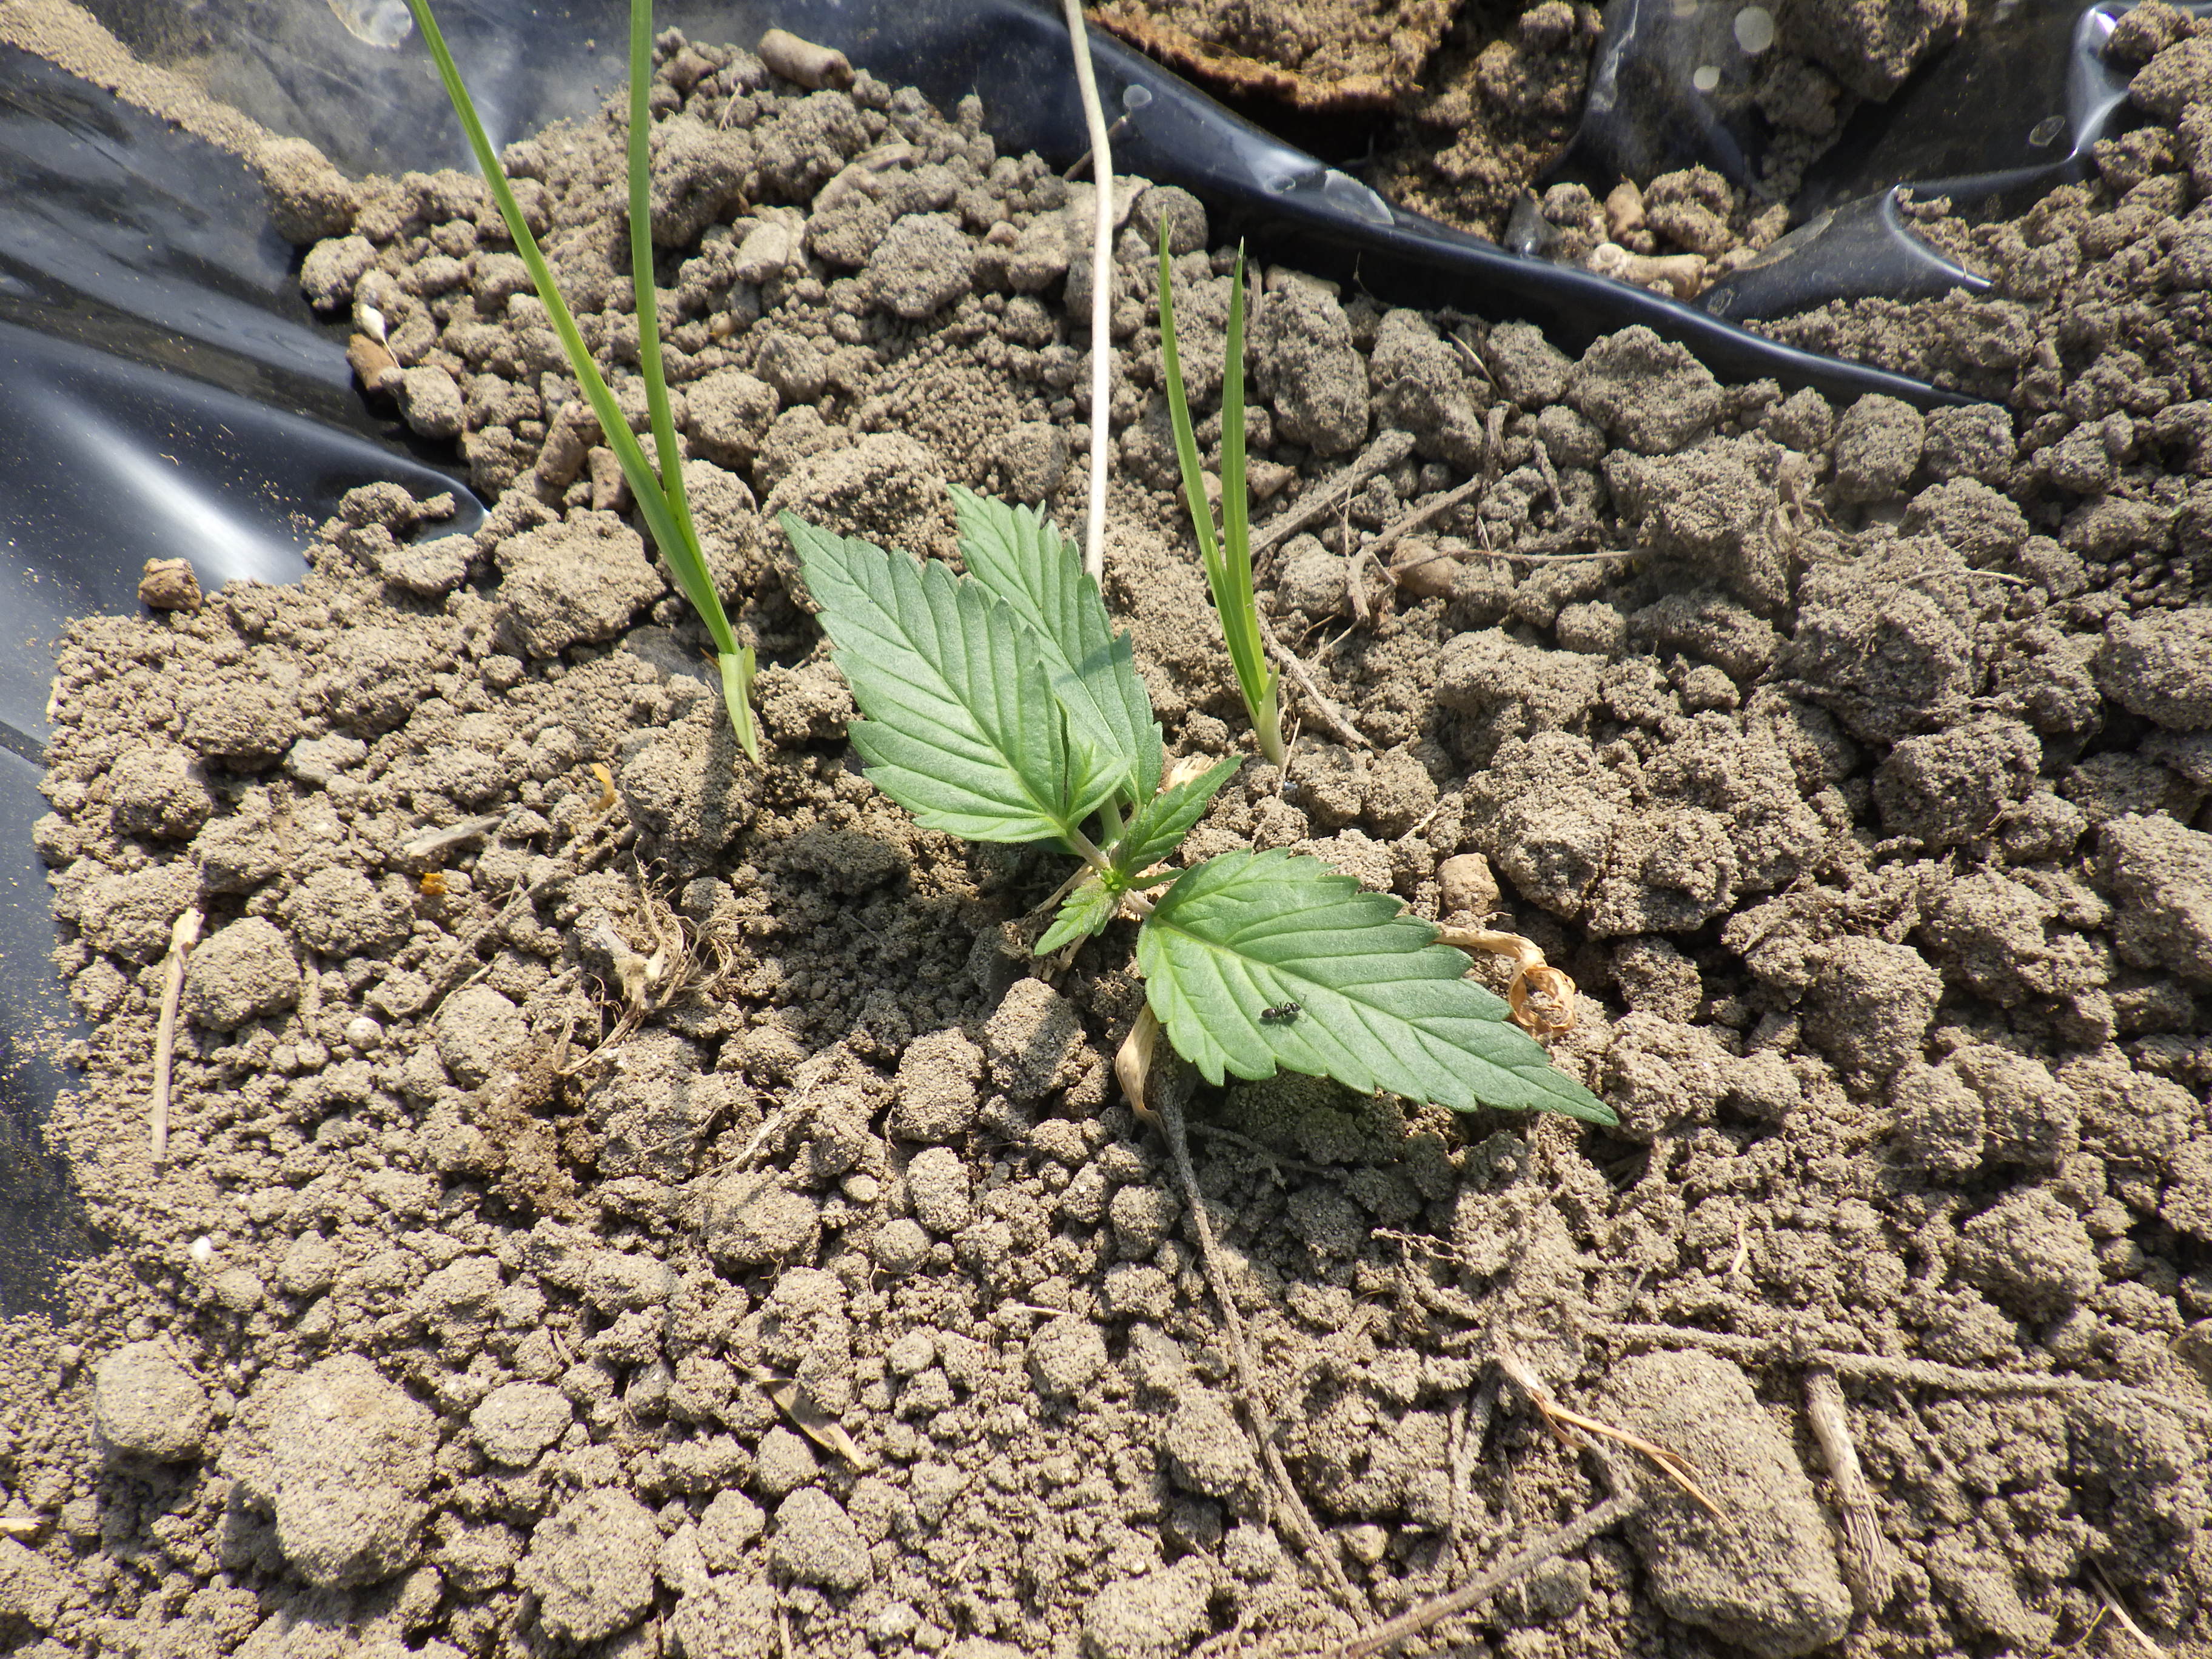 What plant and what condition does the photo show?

hemp, stress
